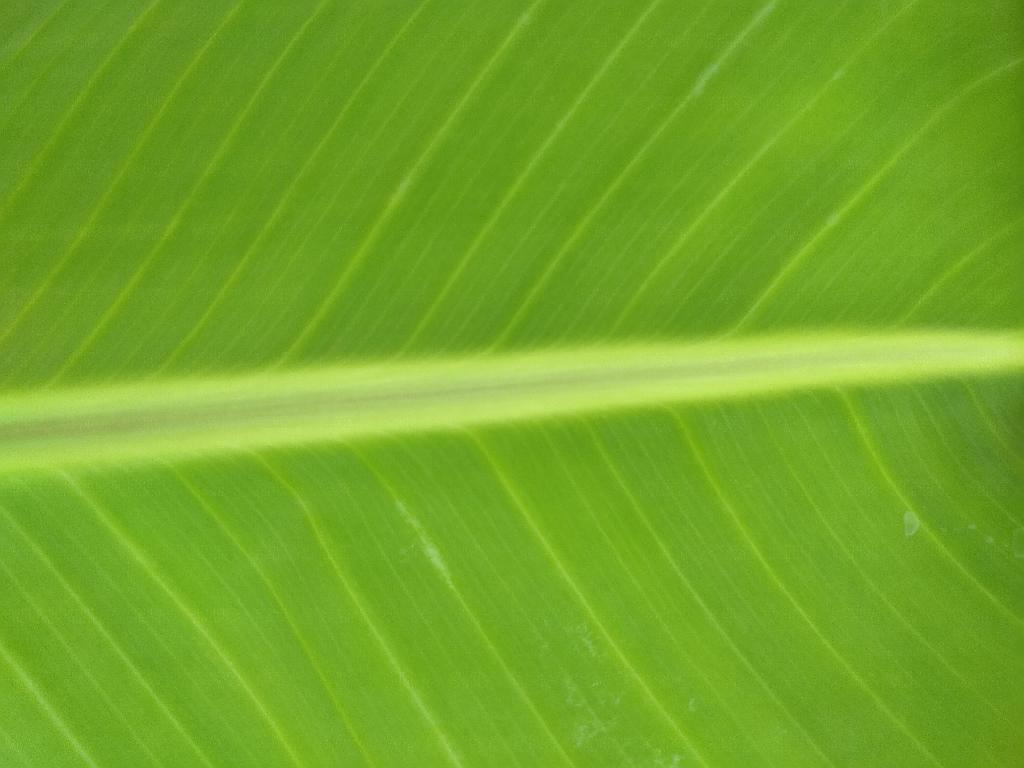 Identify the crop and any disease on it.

banana, healthy
